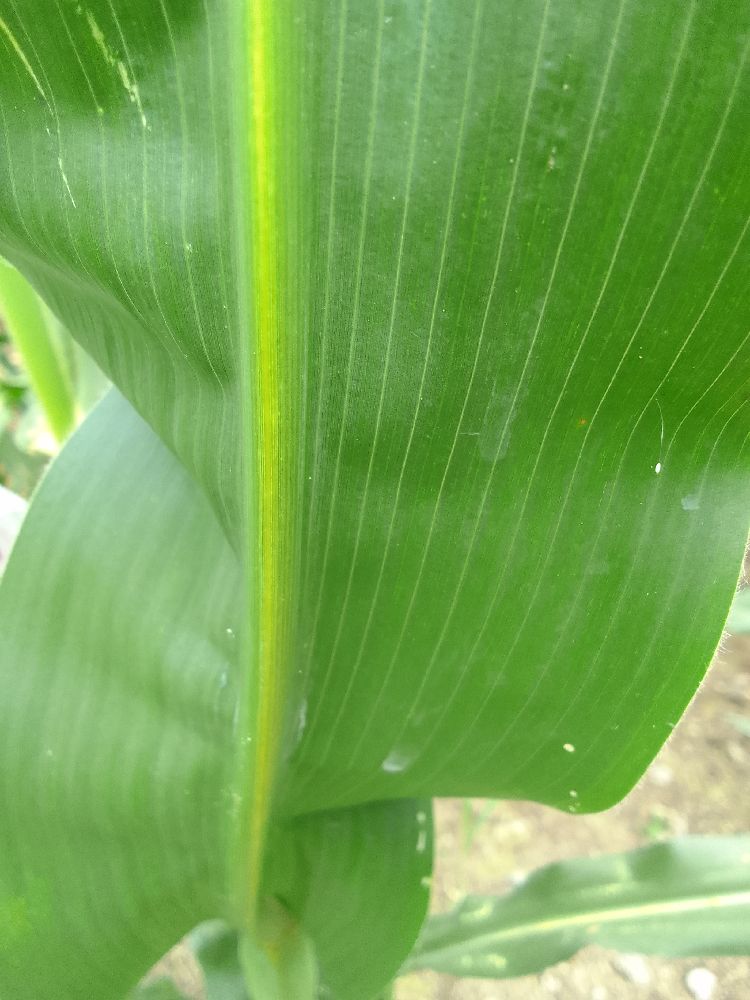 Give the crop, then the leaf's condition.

maize, healthy
